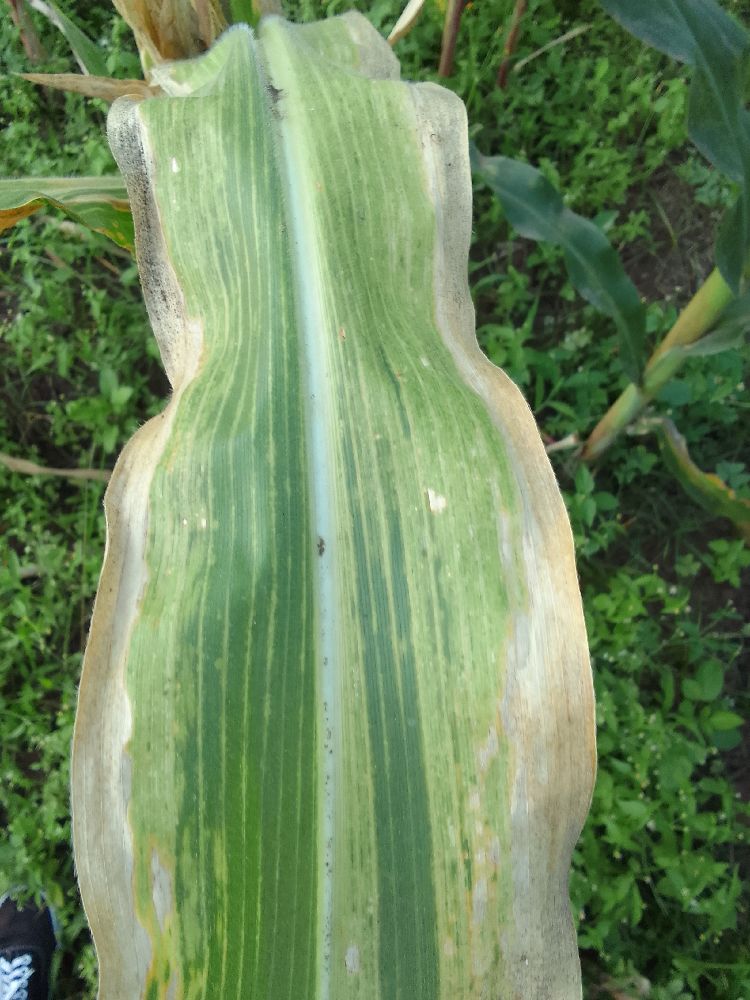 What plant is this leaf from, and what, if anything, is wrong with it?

maize, maize lethal necrosis
